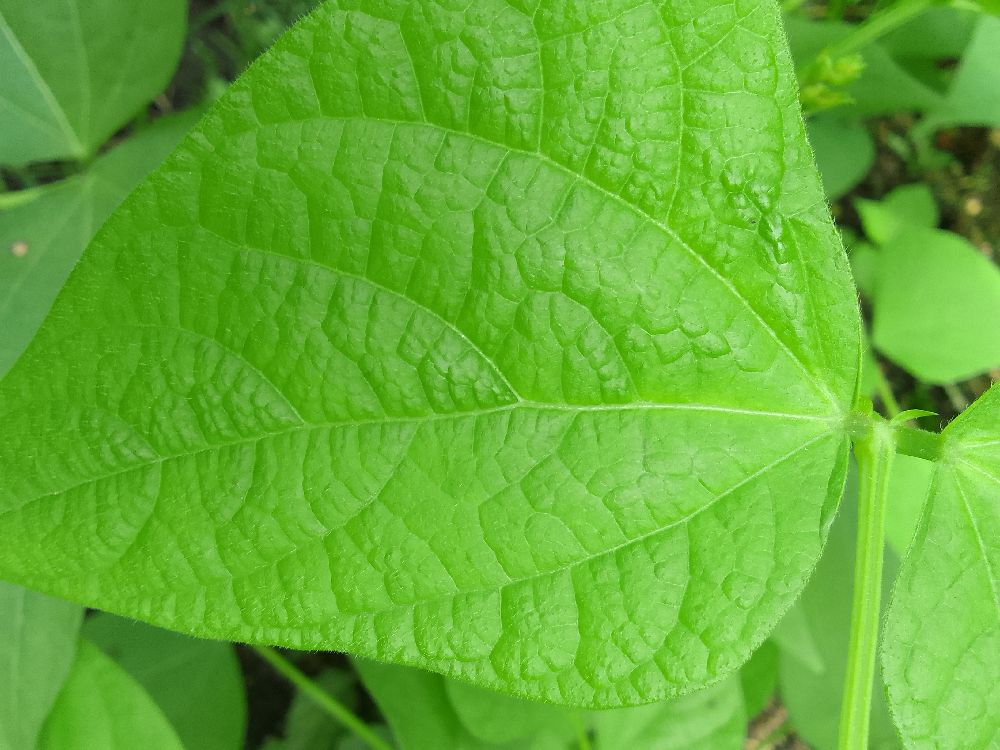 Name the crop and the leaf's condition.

common bean, healthy
